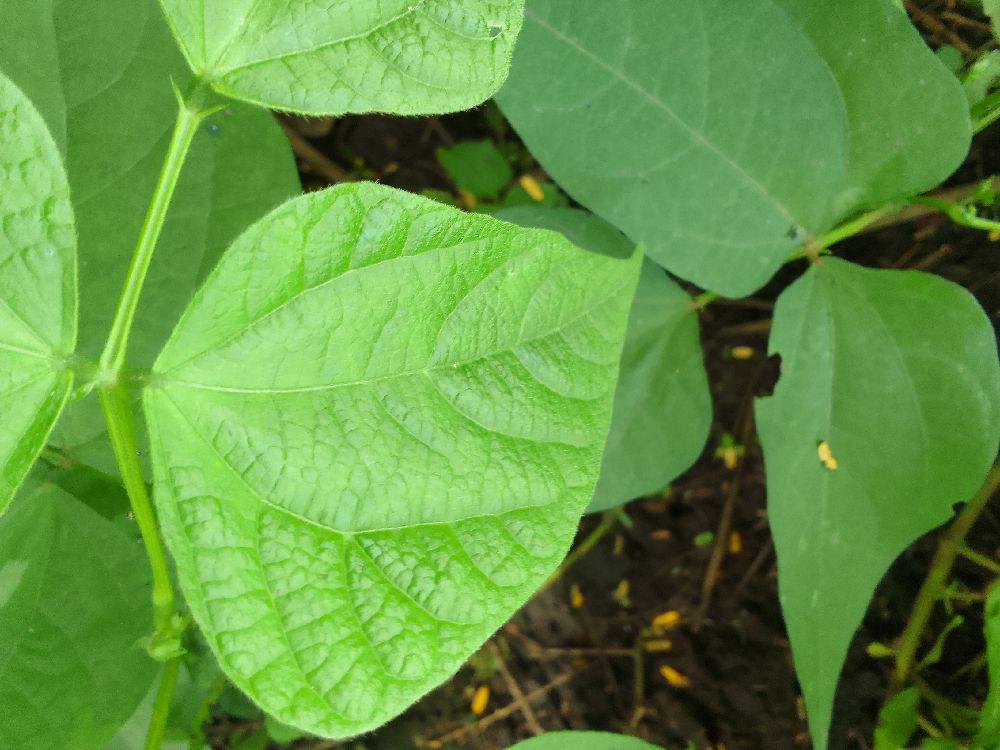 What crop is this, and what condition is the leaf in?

common bean, healthy
